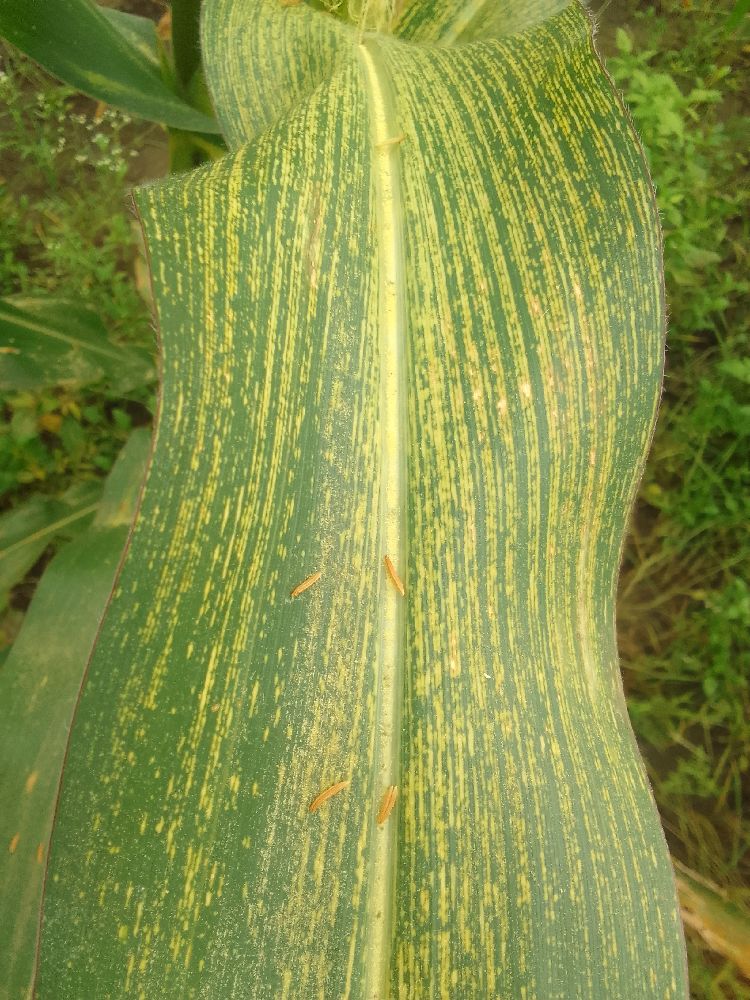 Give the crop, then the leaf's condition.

maize, maize streak virus
